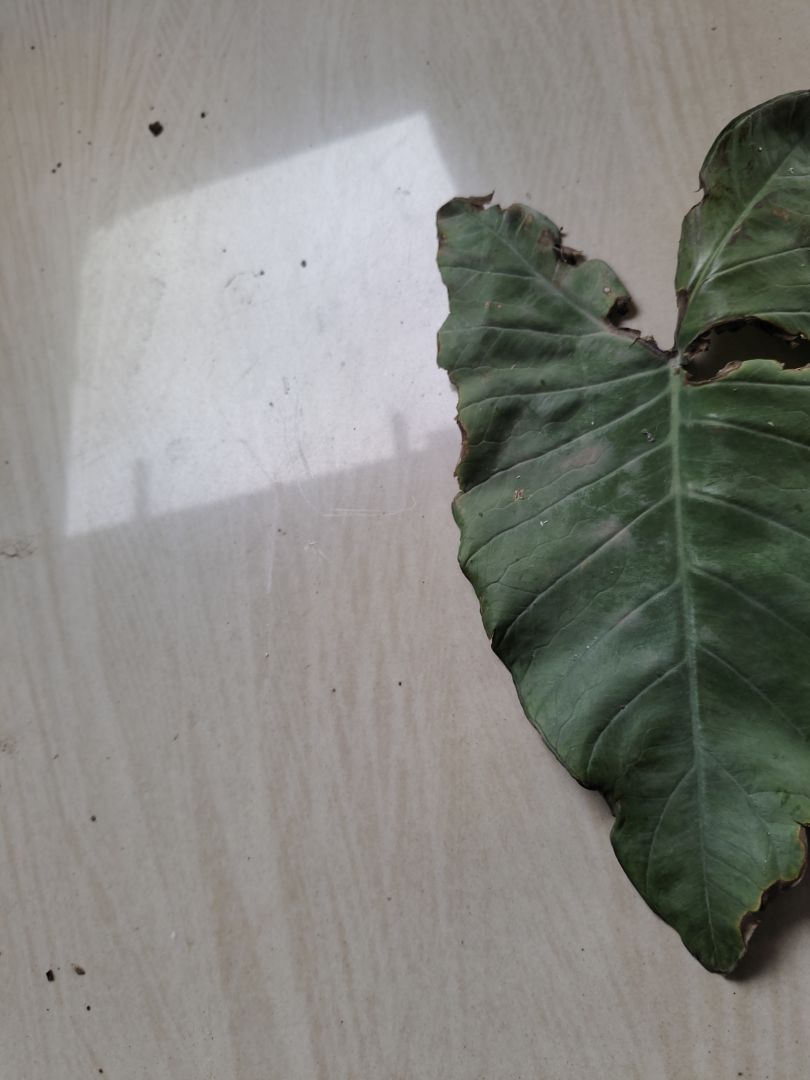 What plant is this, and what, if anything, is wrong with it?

taro, leaf blight
